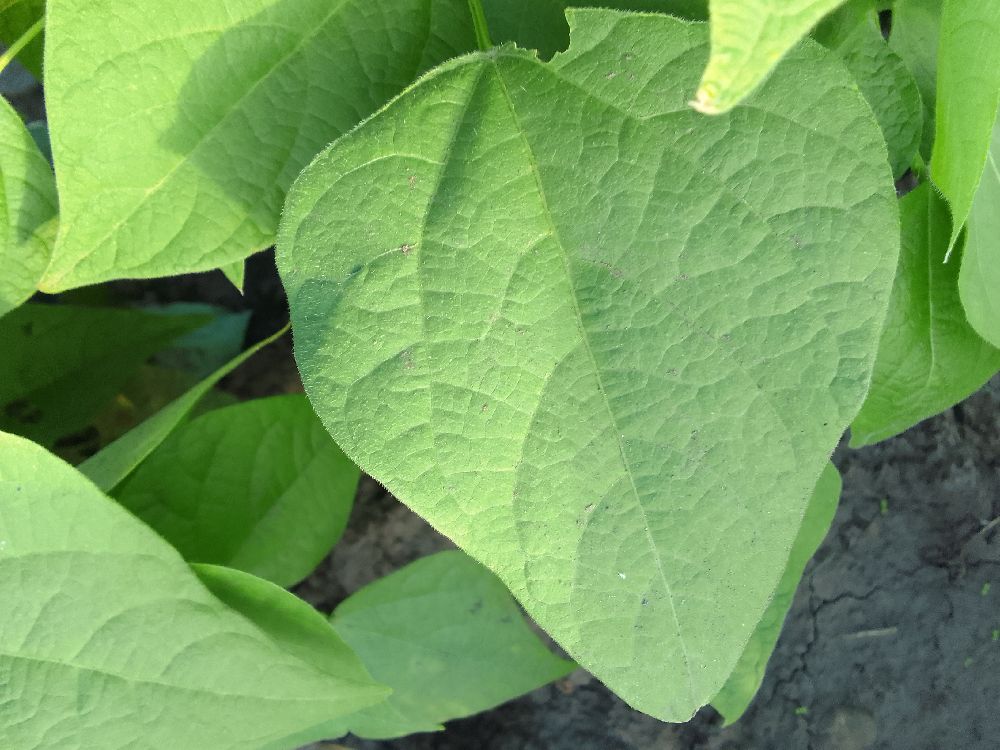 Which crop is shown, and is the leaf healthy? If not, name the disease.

common bean, healthy
